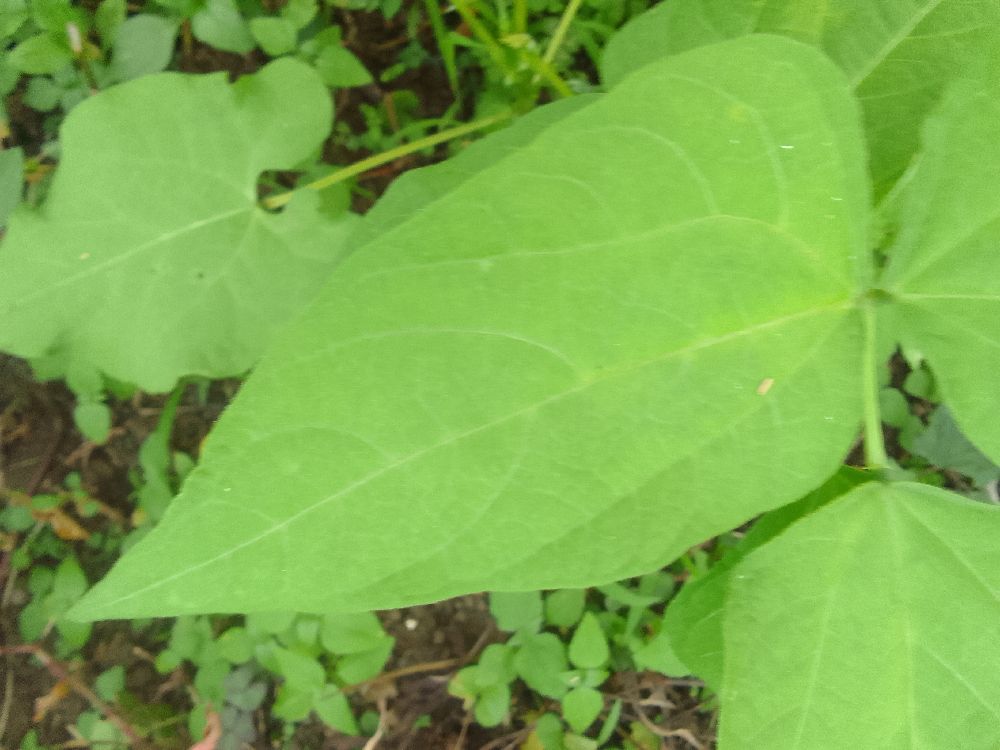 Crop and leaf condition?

common bean, healthy
